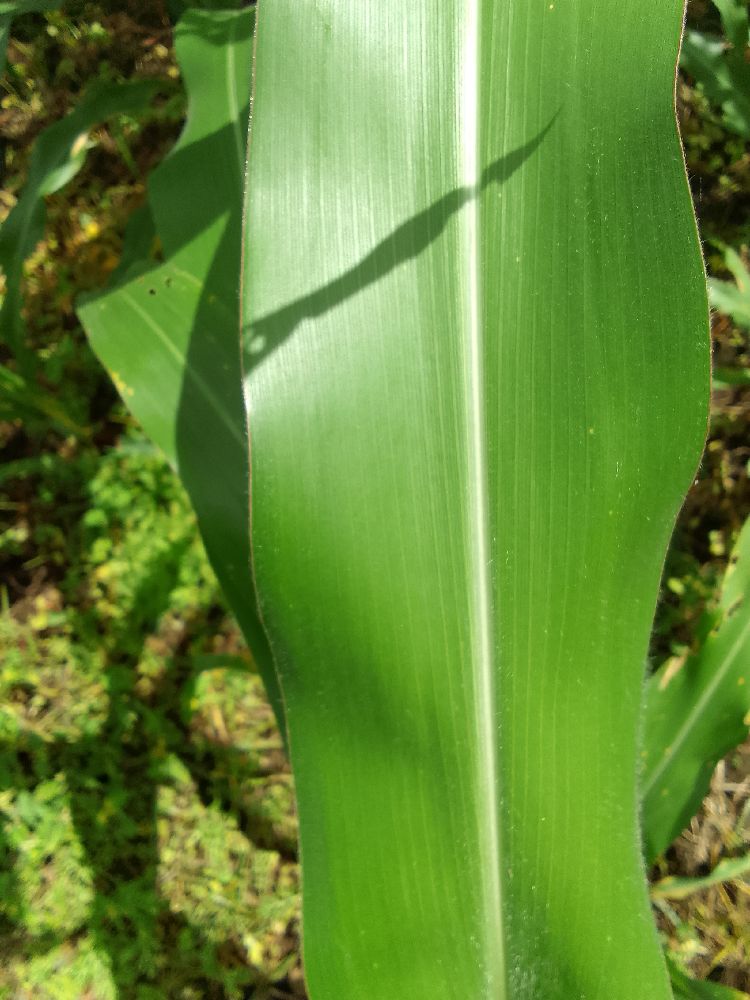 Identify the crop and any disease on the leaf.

maize, healthy
